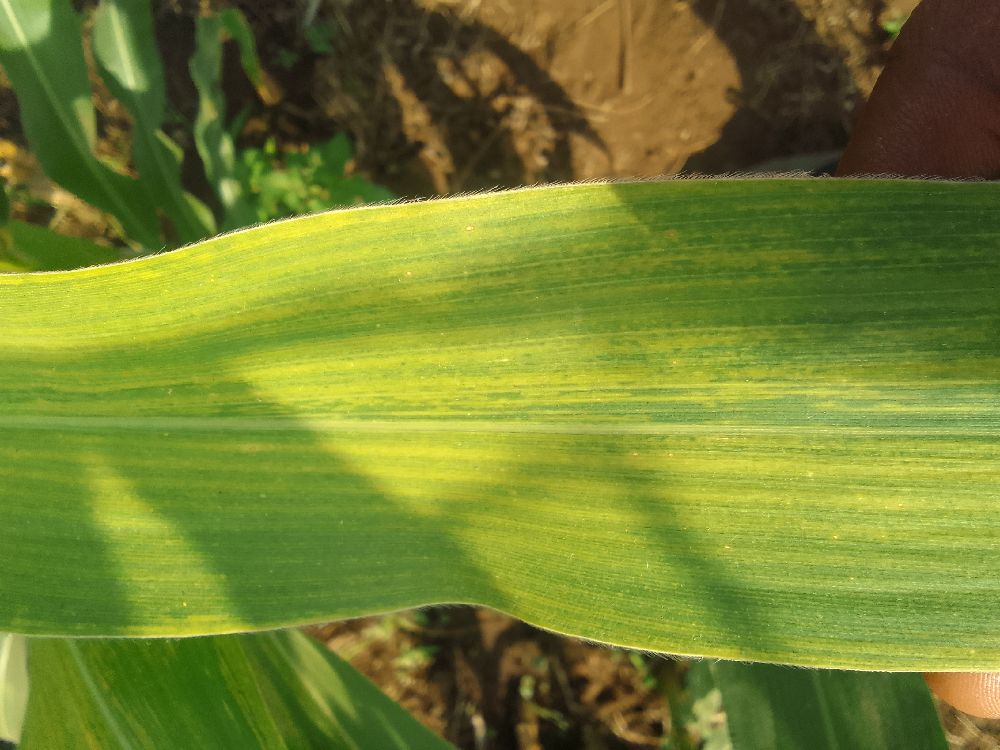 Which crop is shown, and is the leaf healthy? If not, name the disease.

maize, maize lethal necrosis
